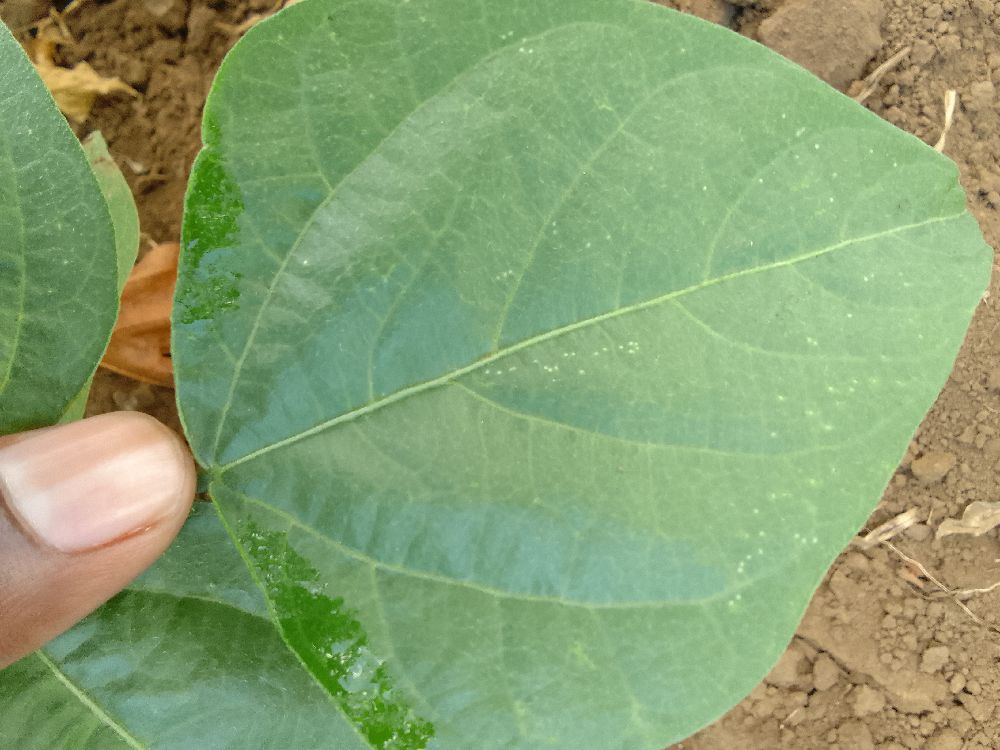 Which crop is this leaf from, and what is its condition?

common bean, healthy
